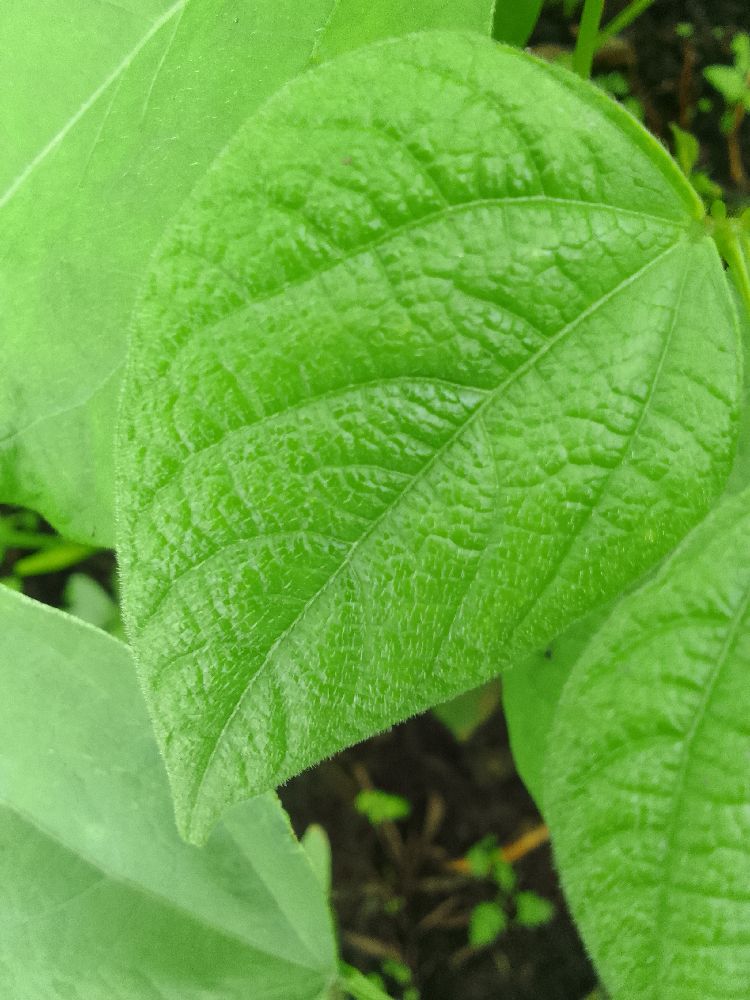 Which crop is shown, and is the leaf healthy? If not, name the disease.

common bean, healthy
